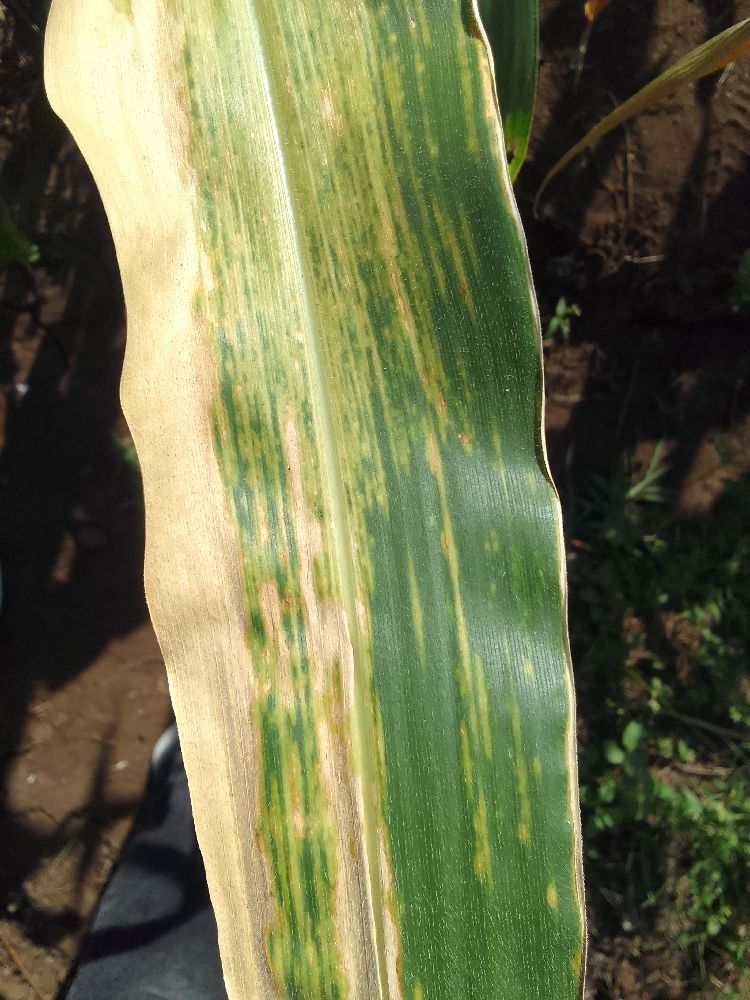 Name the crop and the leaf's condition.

maize, maize lethal necrosis
